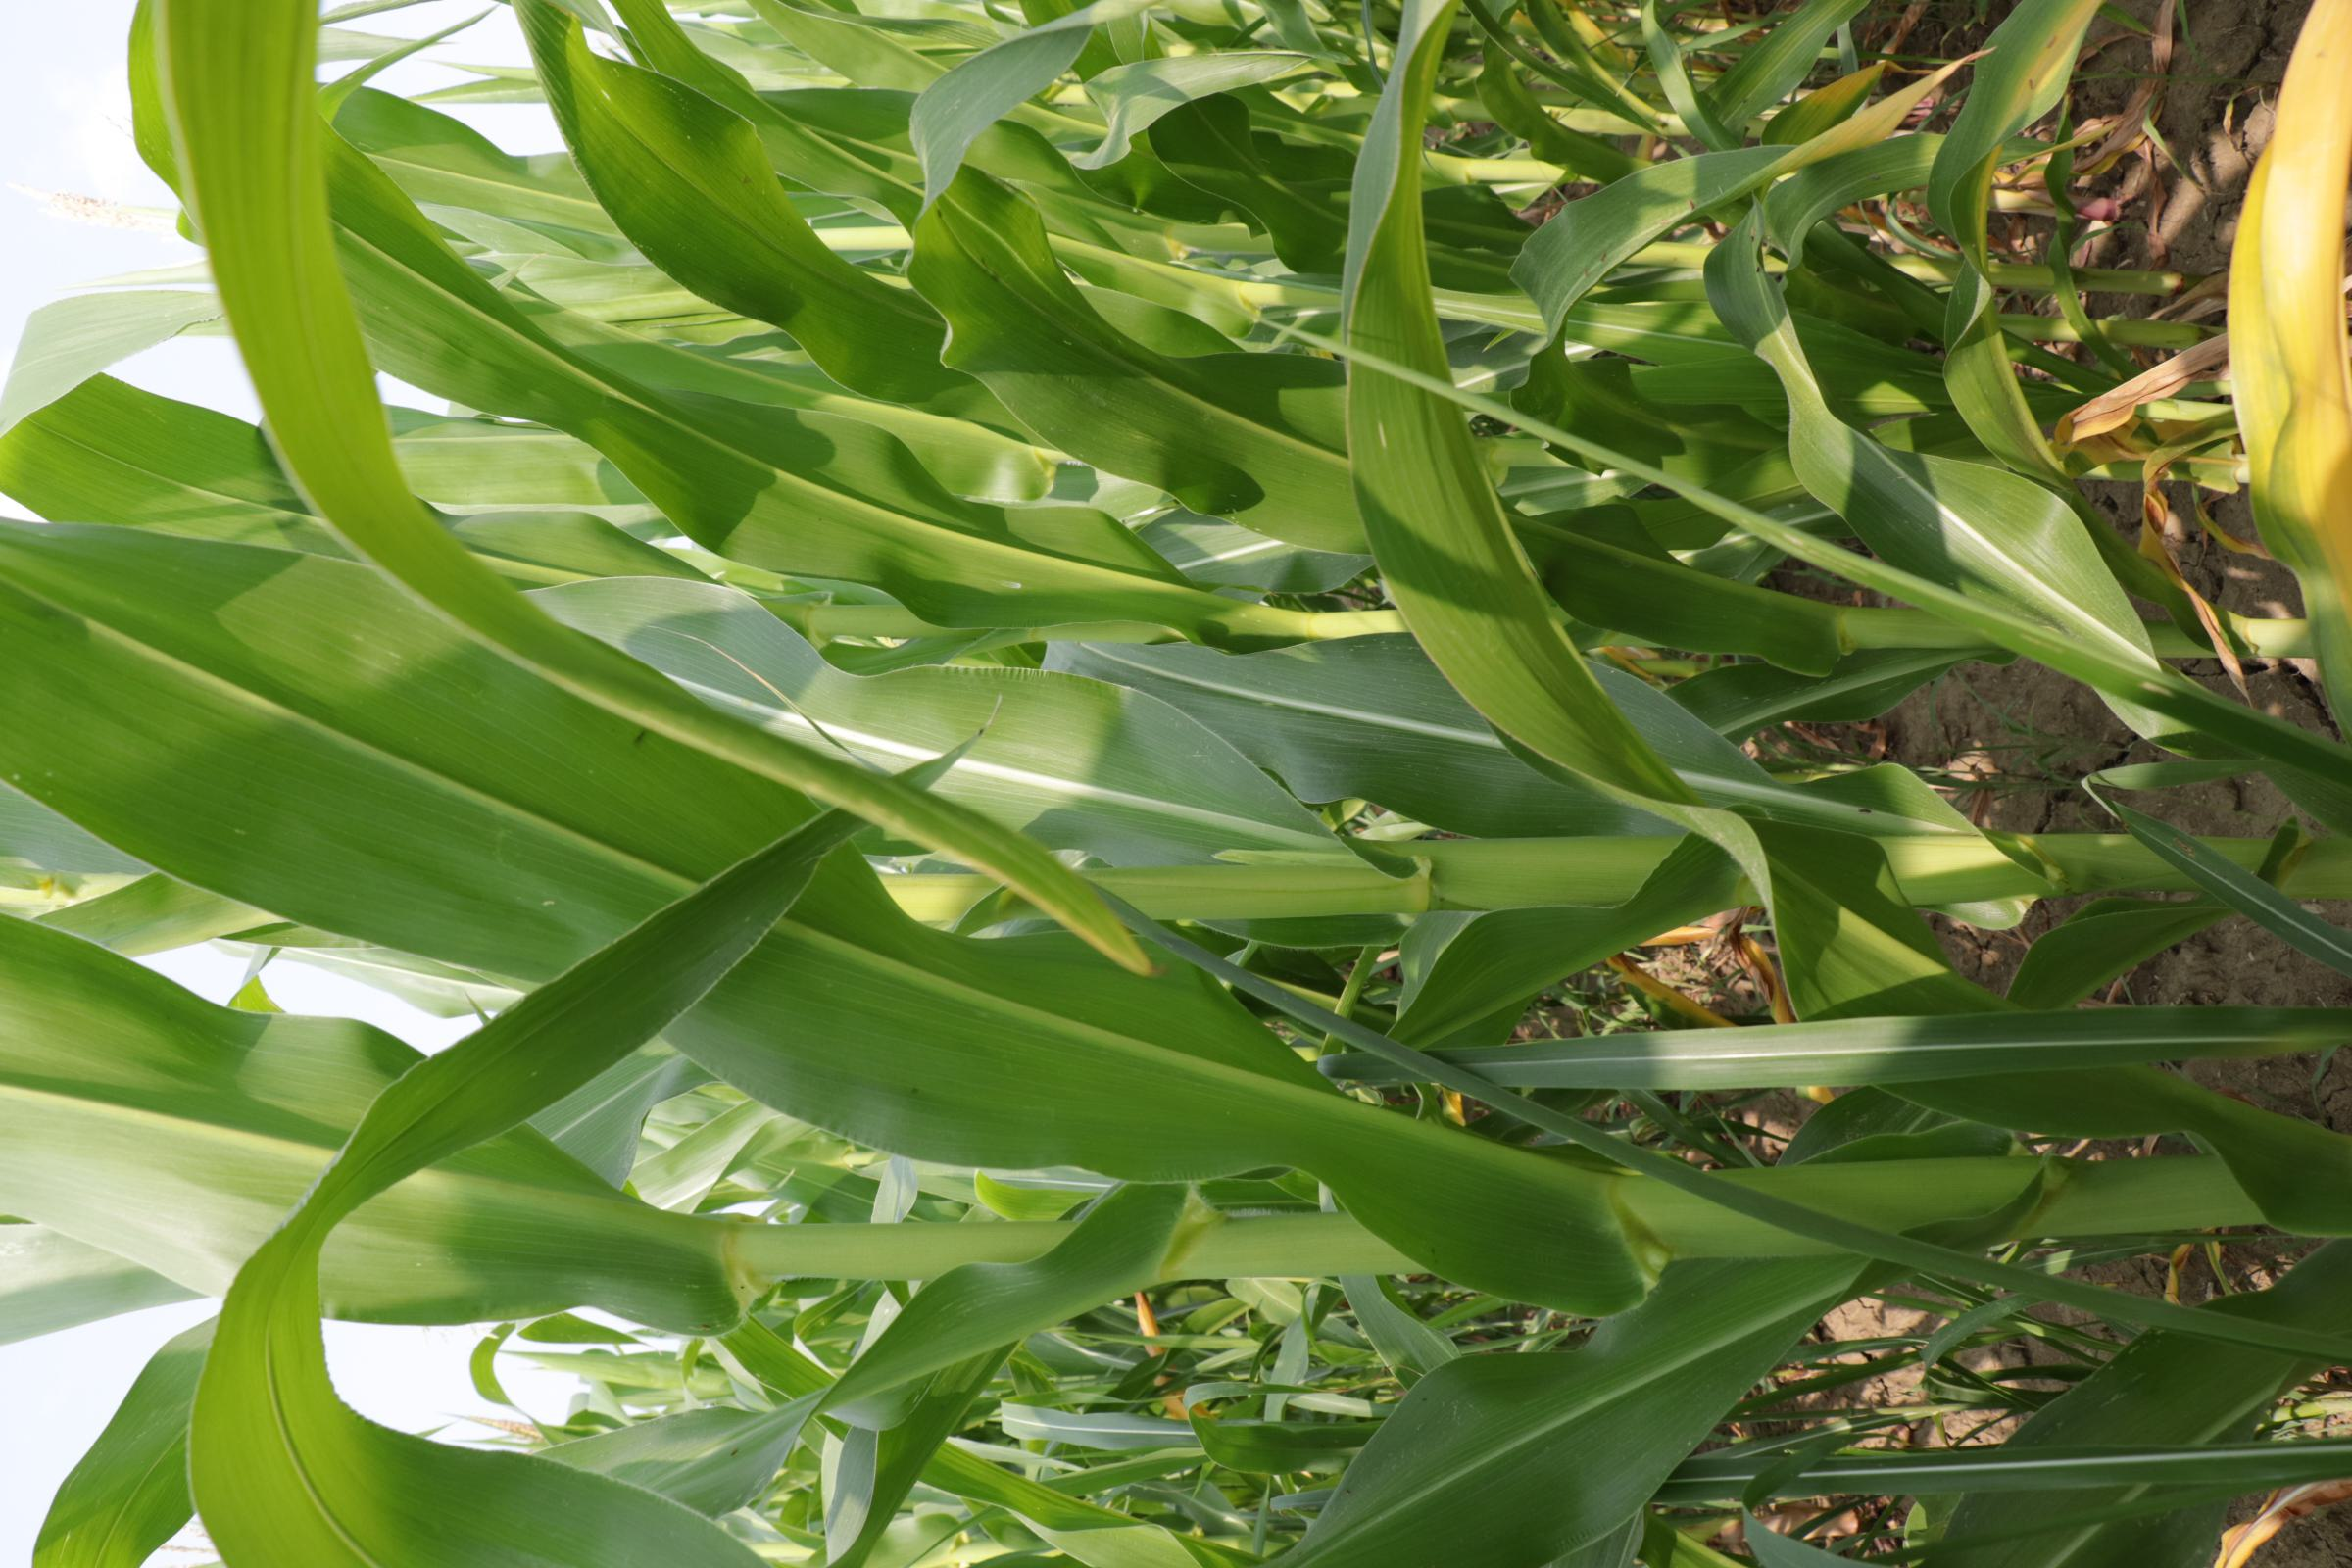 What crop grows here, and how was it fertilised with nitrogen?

maize, full nitrogen fertilisation
